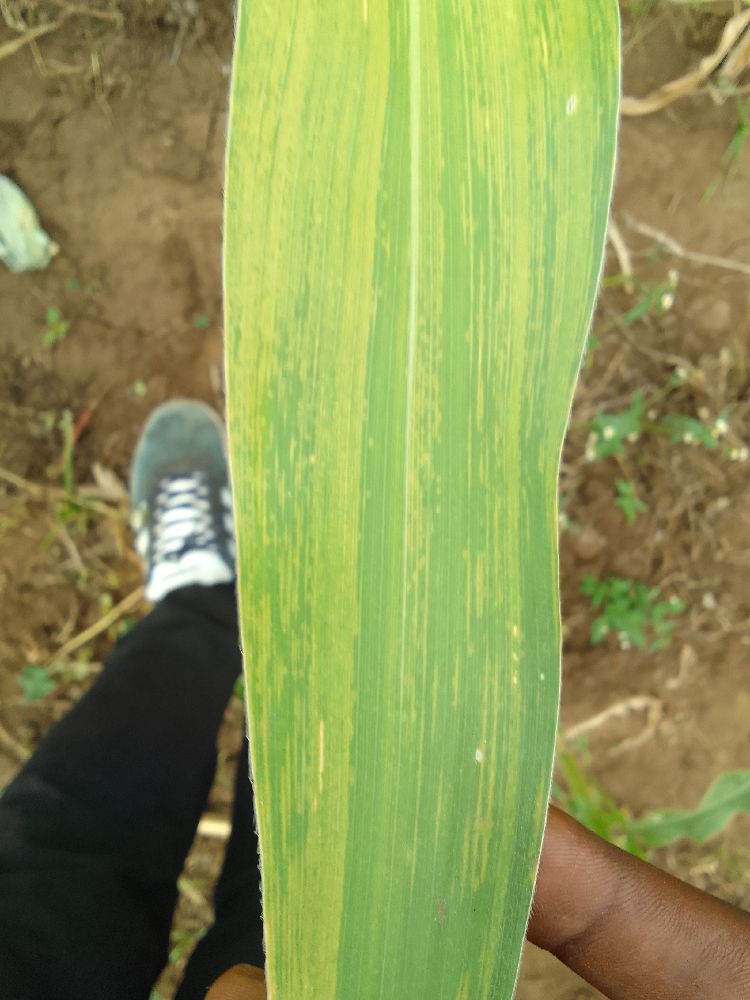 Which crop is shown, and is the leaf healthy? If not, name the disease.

maize, maize lethal necrosis
